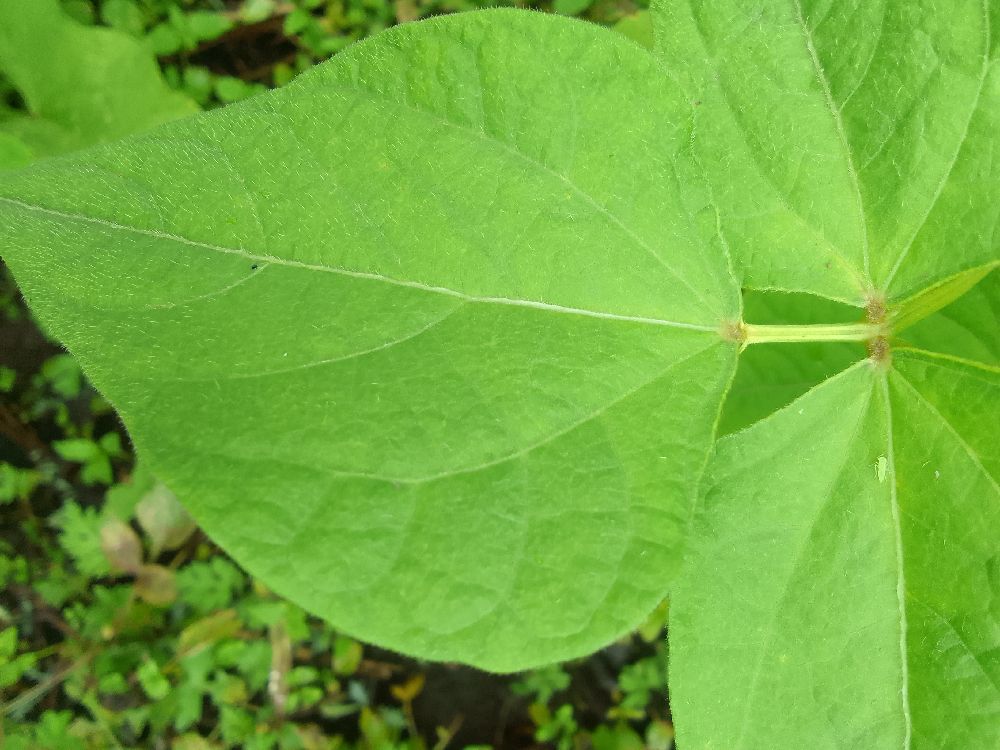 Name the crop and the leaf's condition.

common bean, healthy
